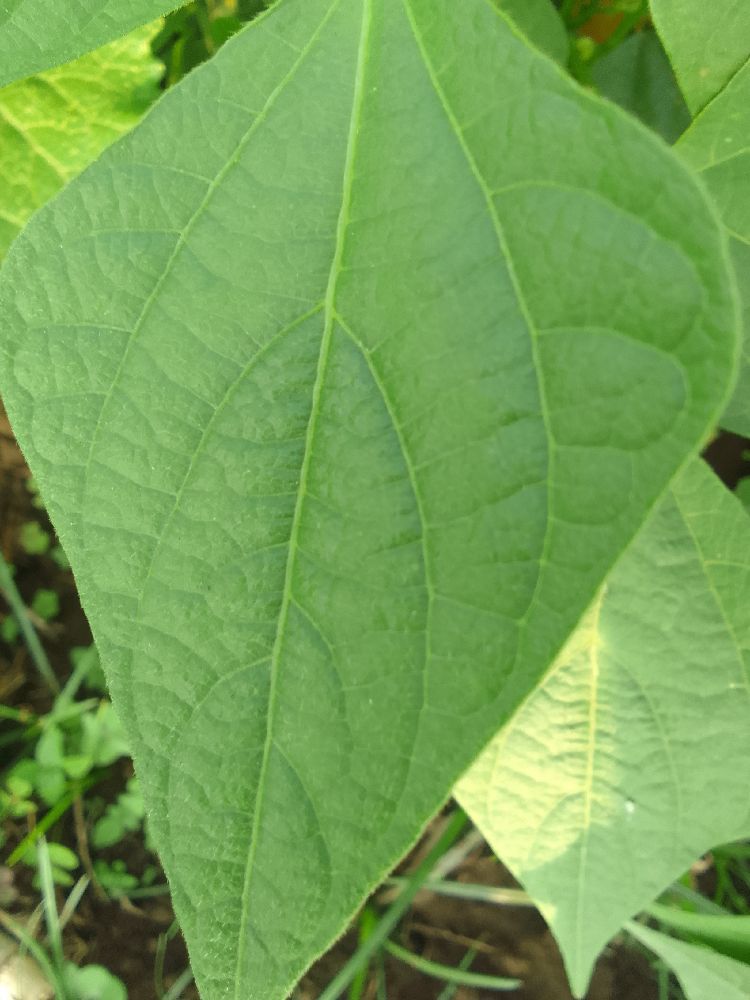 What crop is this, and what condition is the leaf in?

common bean, healthy
